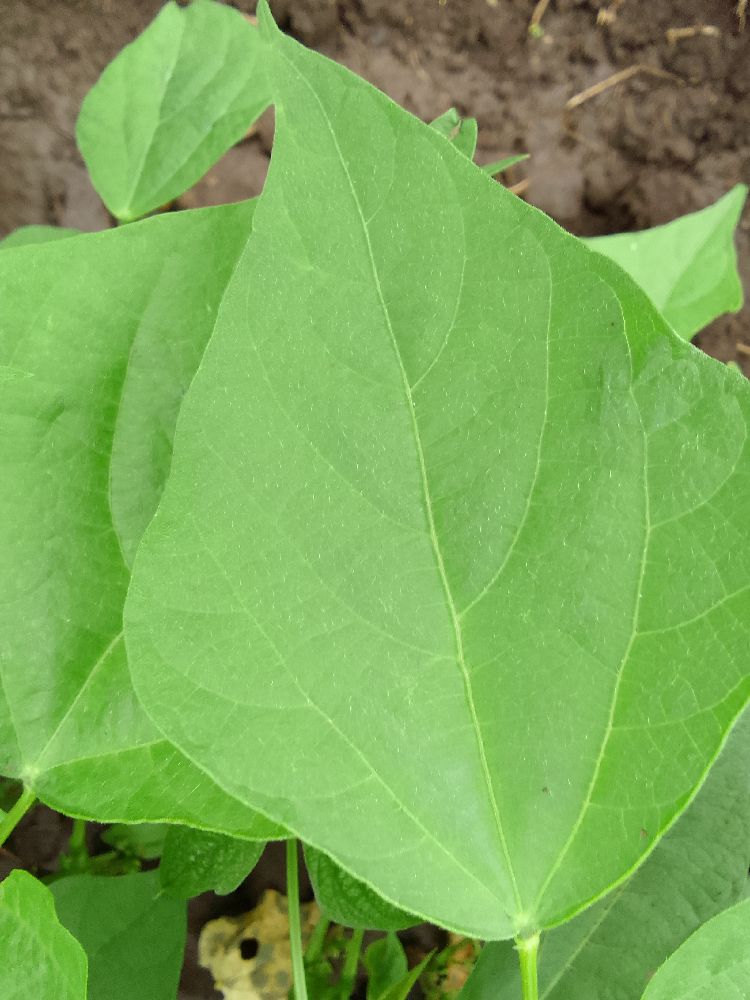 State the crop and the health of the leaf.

common bean, healthy
